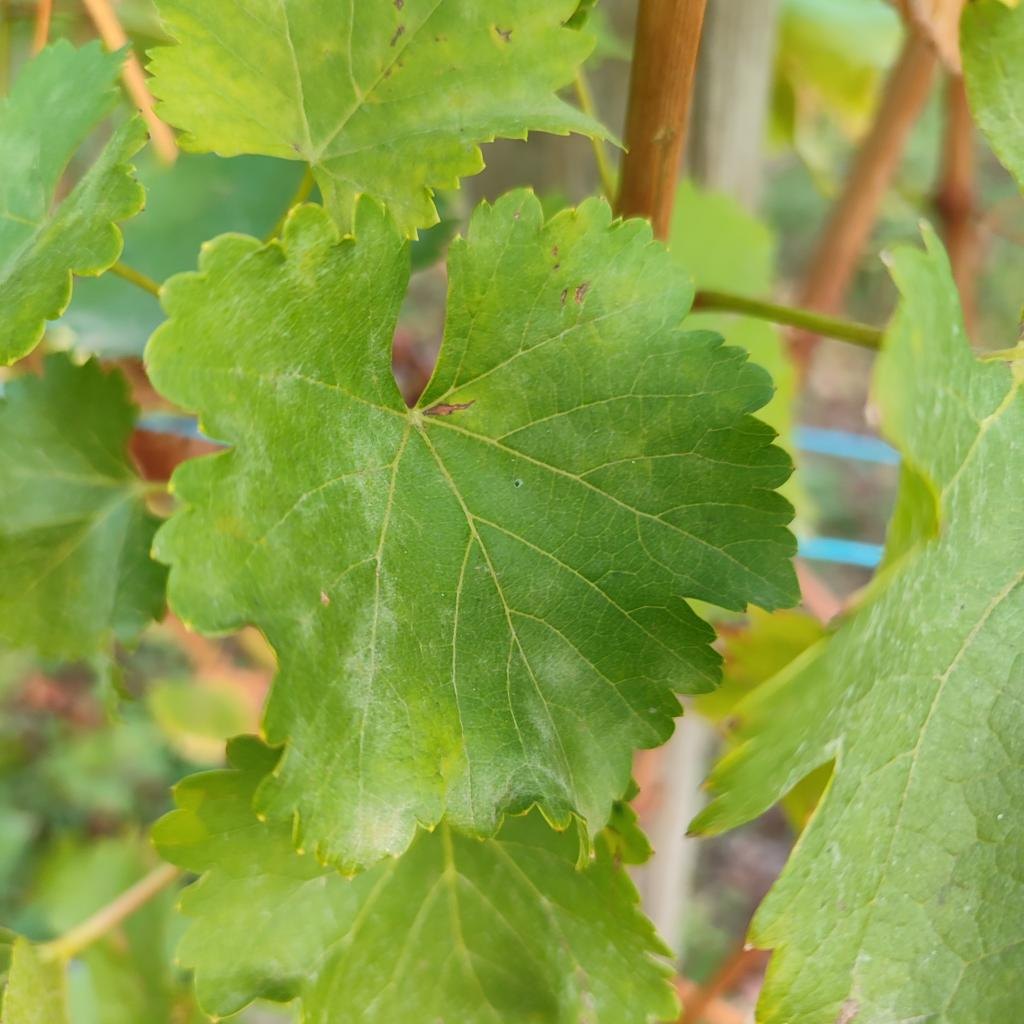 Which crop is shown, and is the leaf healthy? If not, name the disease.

grapevine, powdery mildew
